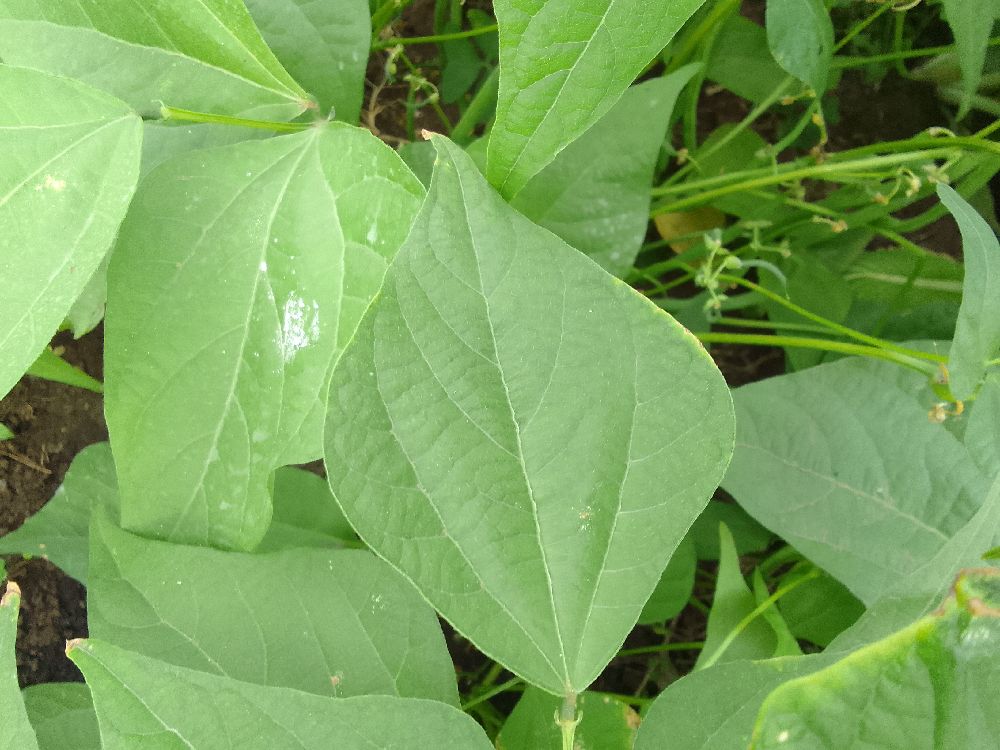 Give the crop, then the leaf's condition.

common bean, healthy
